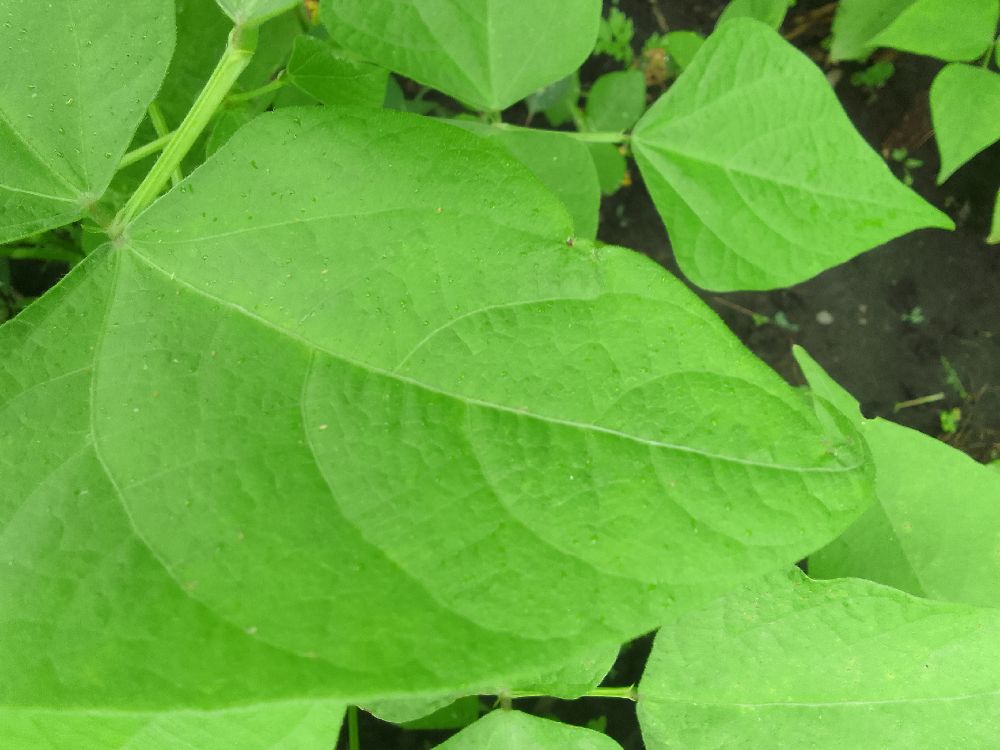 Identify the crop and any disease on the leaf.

common bean, healthy
